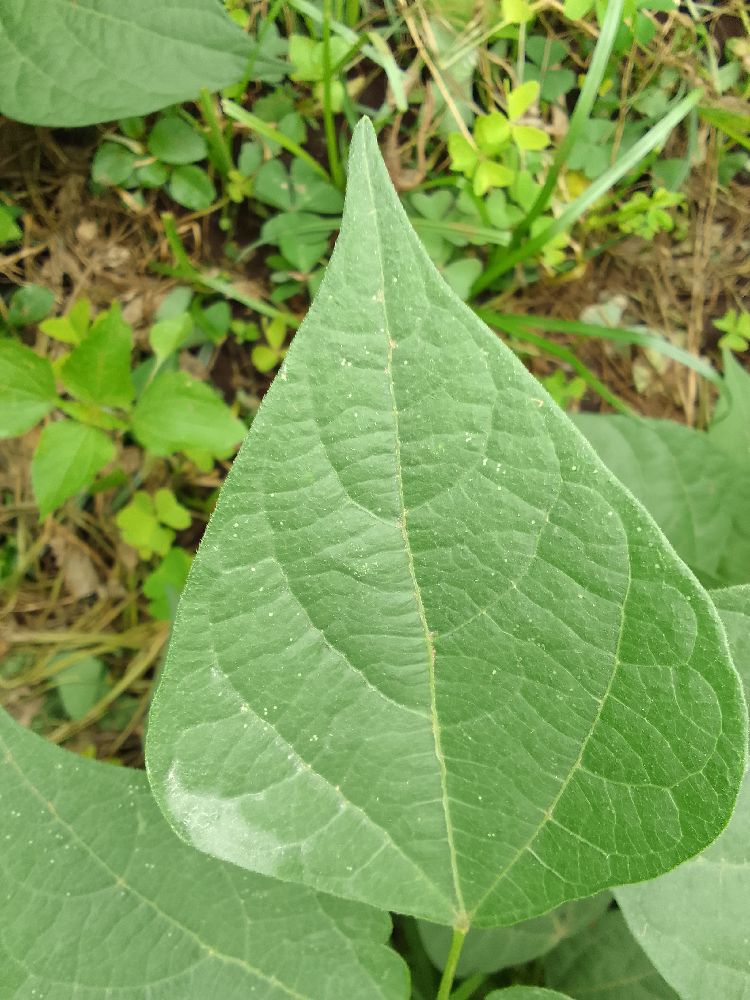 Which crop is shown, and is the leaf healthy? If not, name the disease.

common bean, healthy
